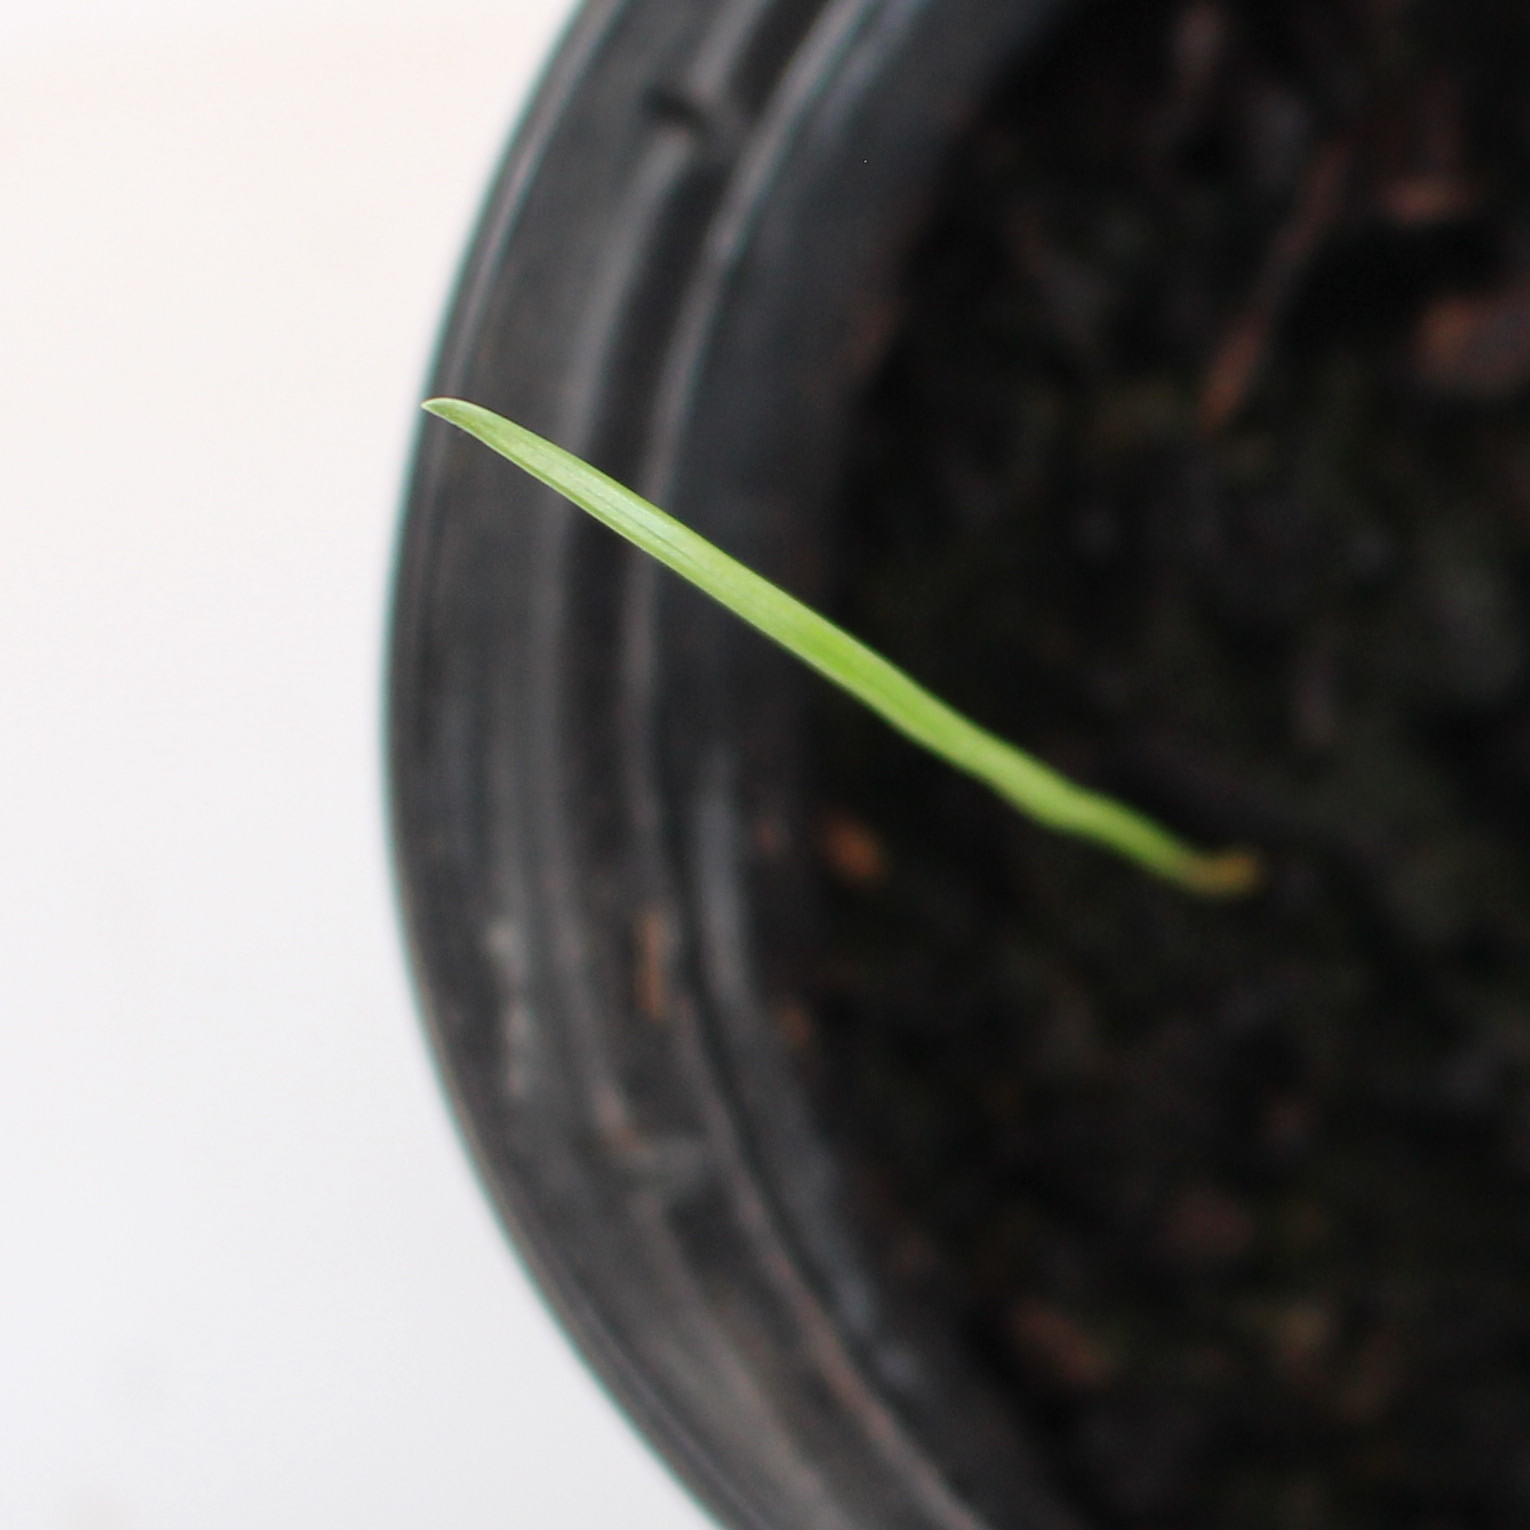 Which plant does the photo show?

Lolium multiflorum
